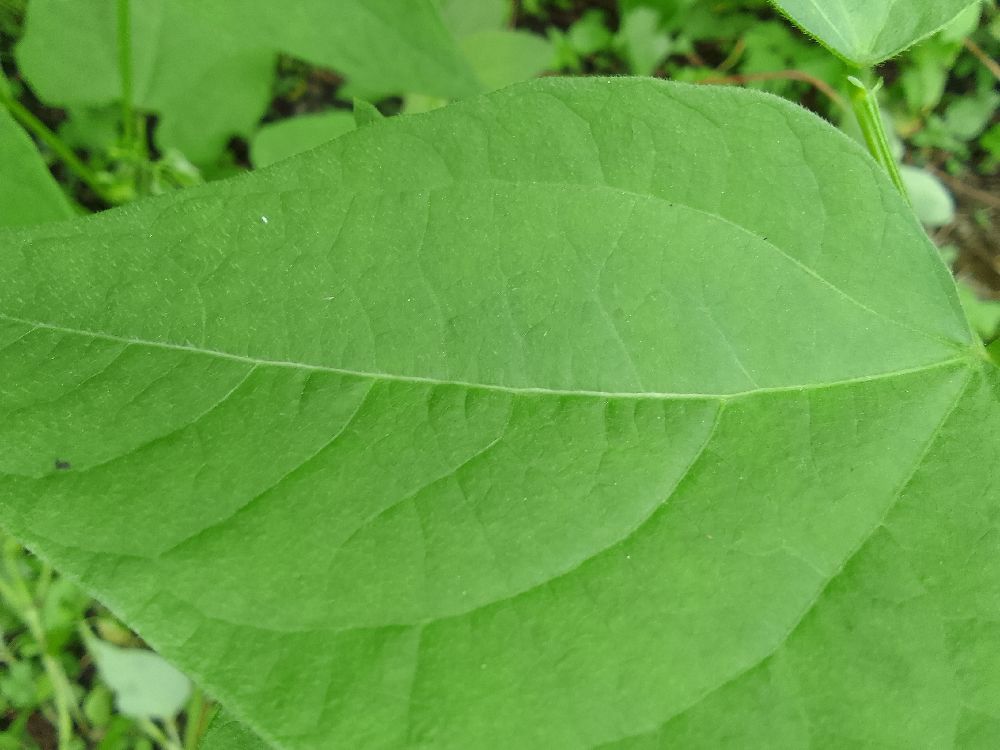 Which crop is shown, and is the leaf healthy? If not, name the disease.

common bean, healthy
